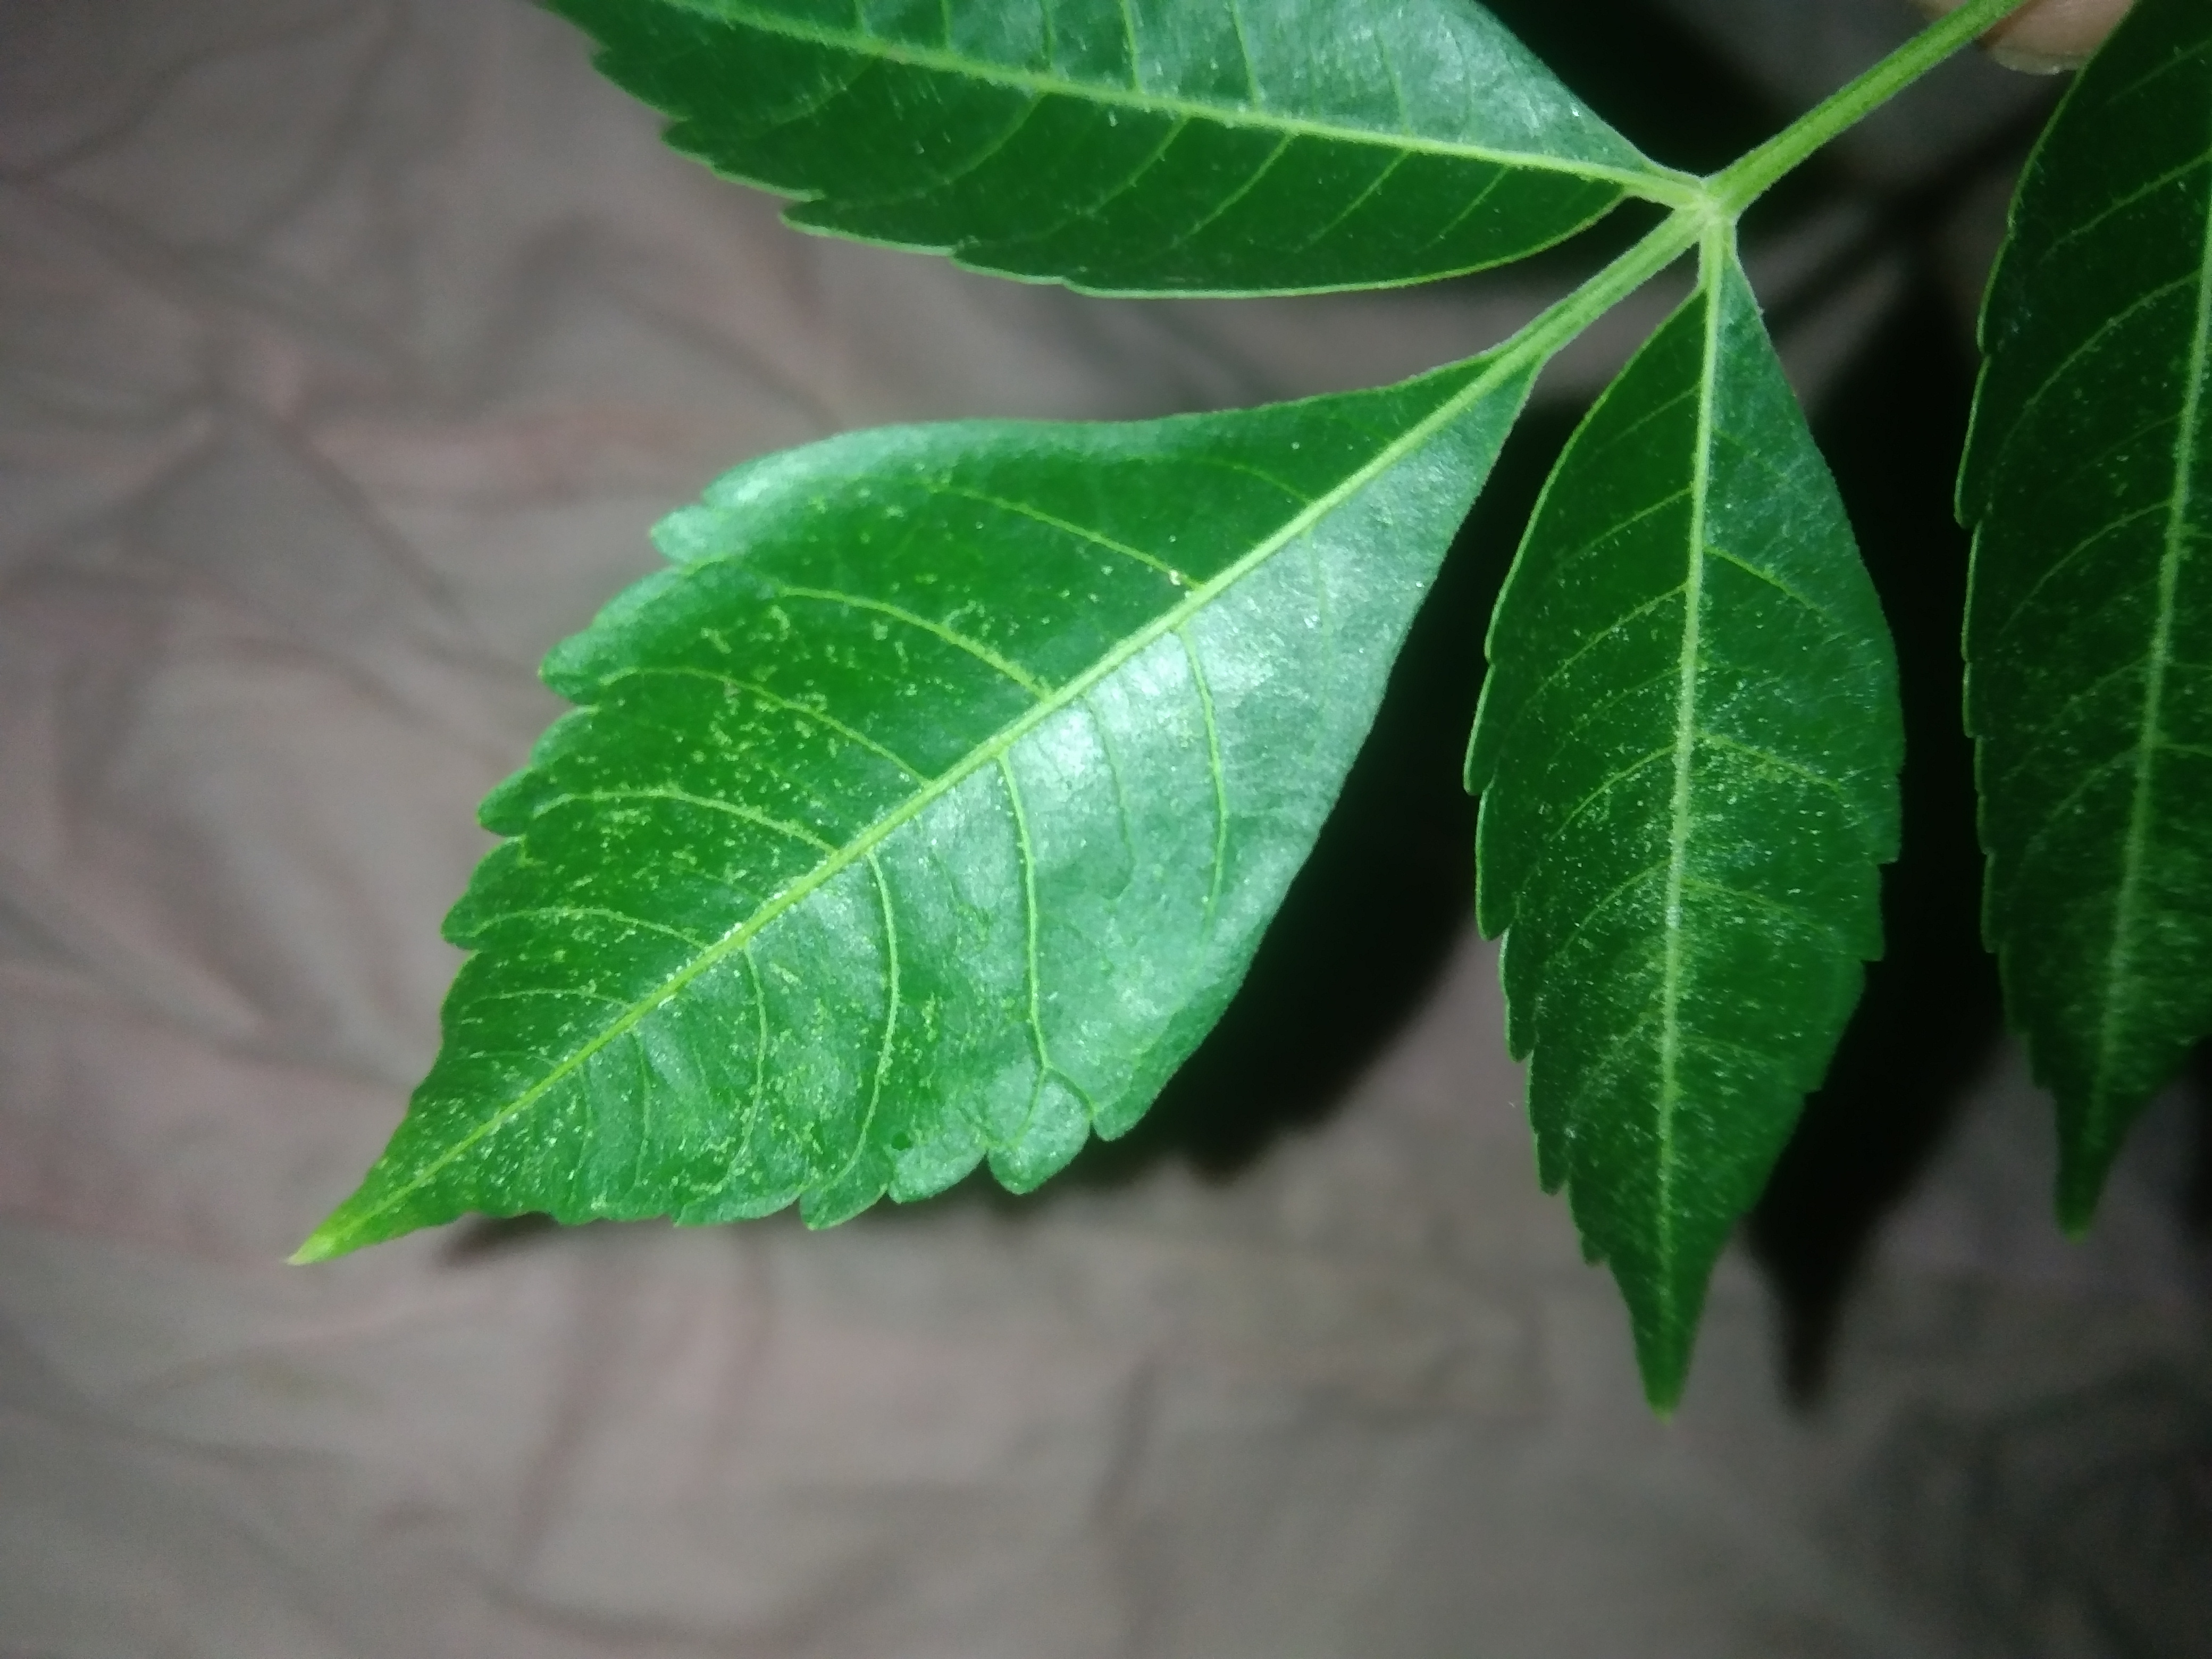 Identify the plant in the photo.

neem
